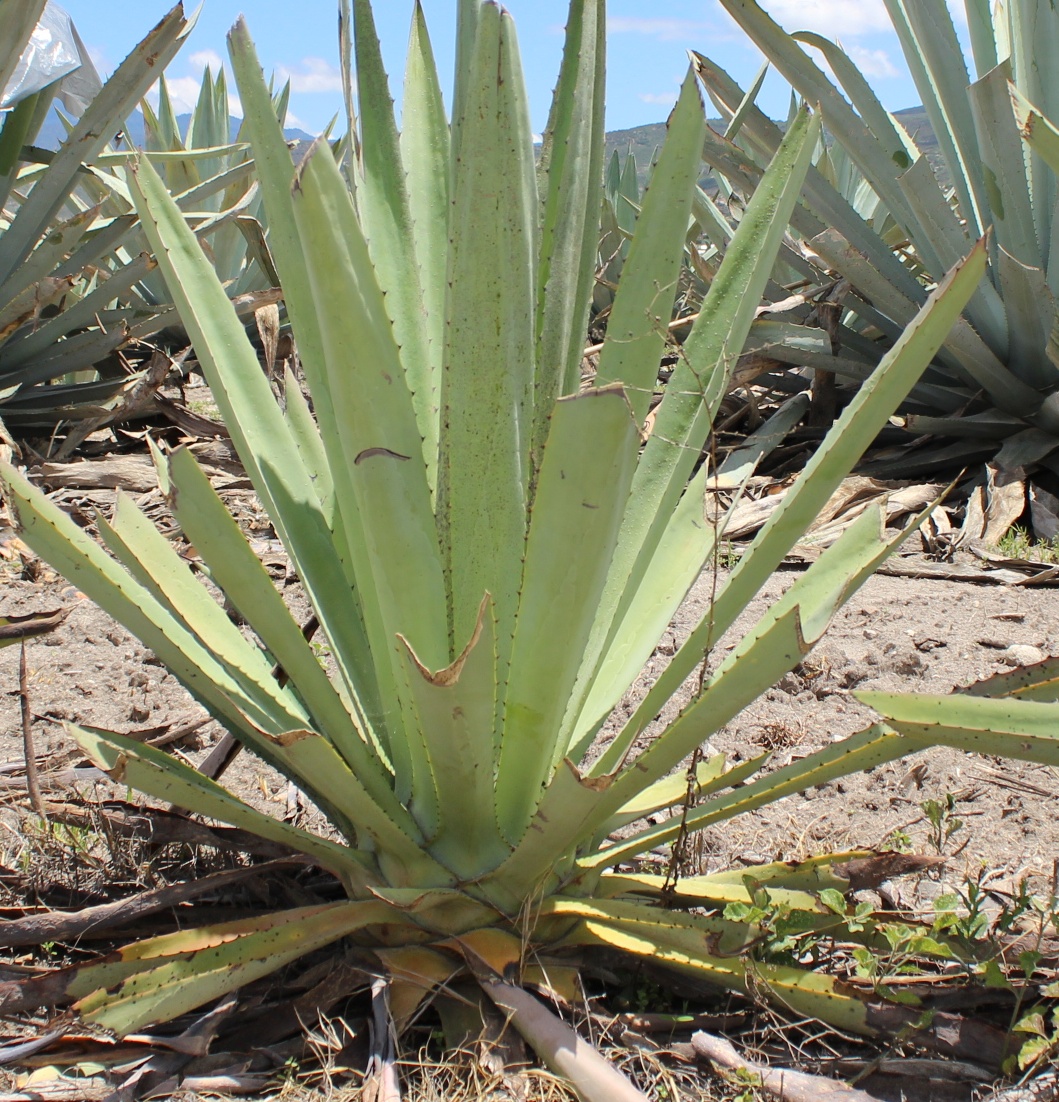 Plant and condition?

agave, yellow
